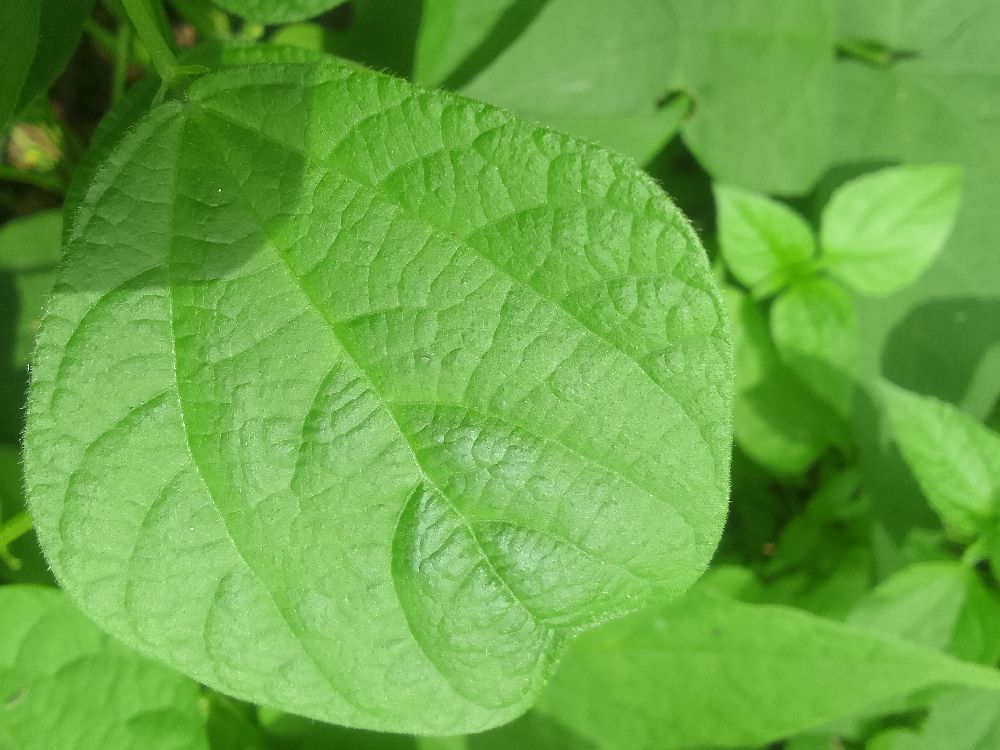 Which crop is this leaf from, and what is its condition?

common bean, healthy
